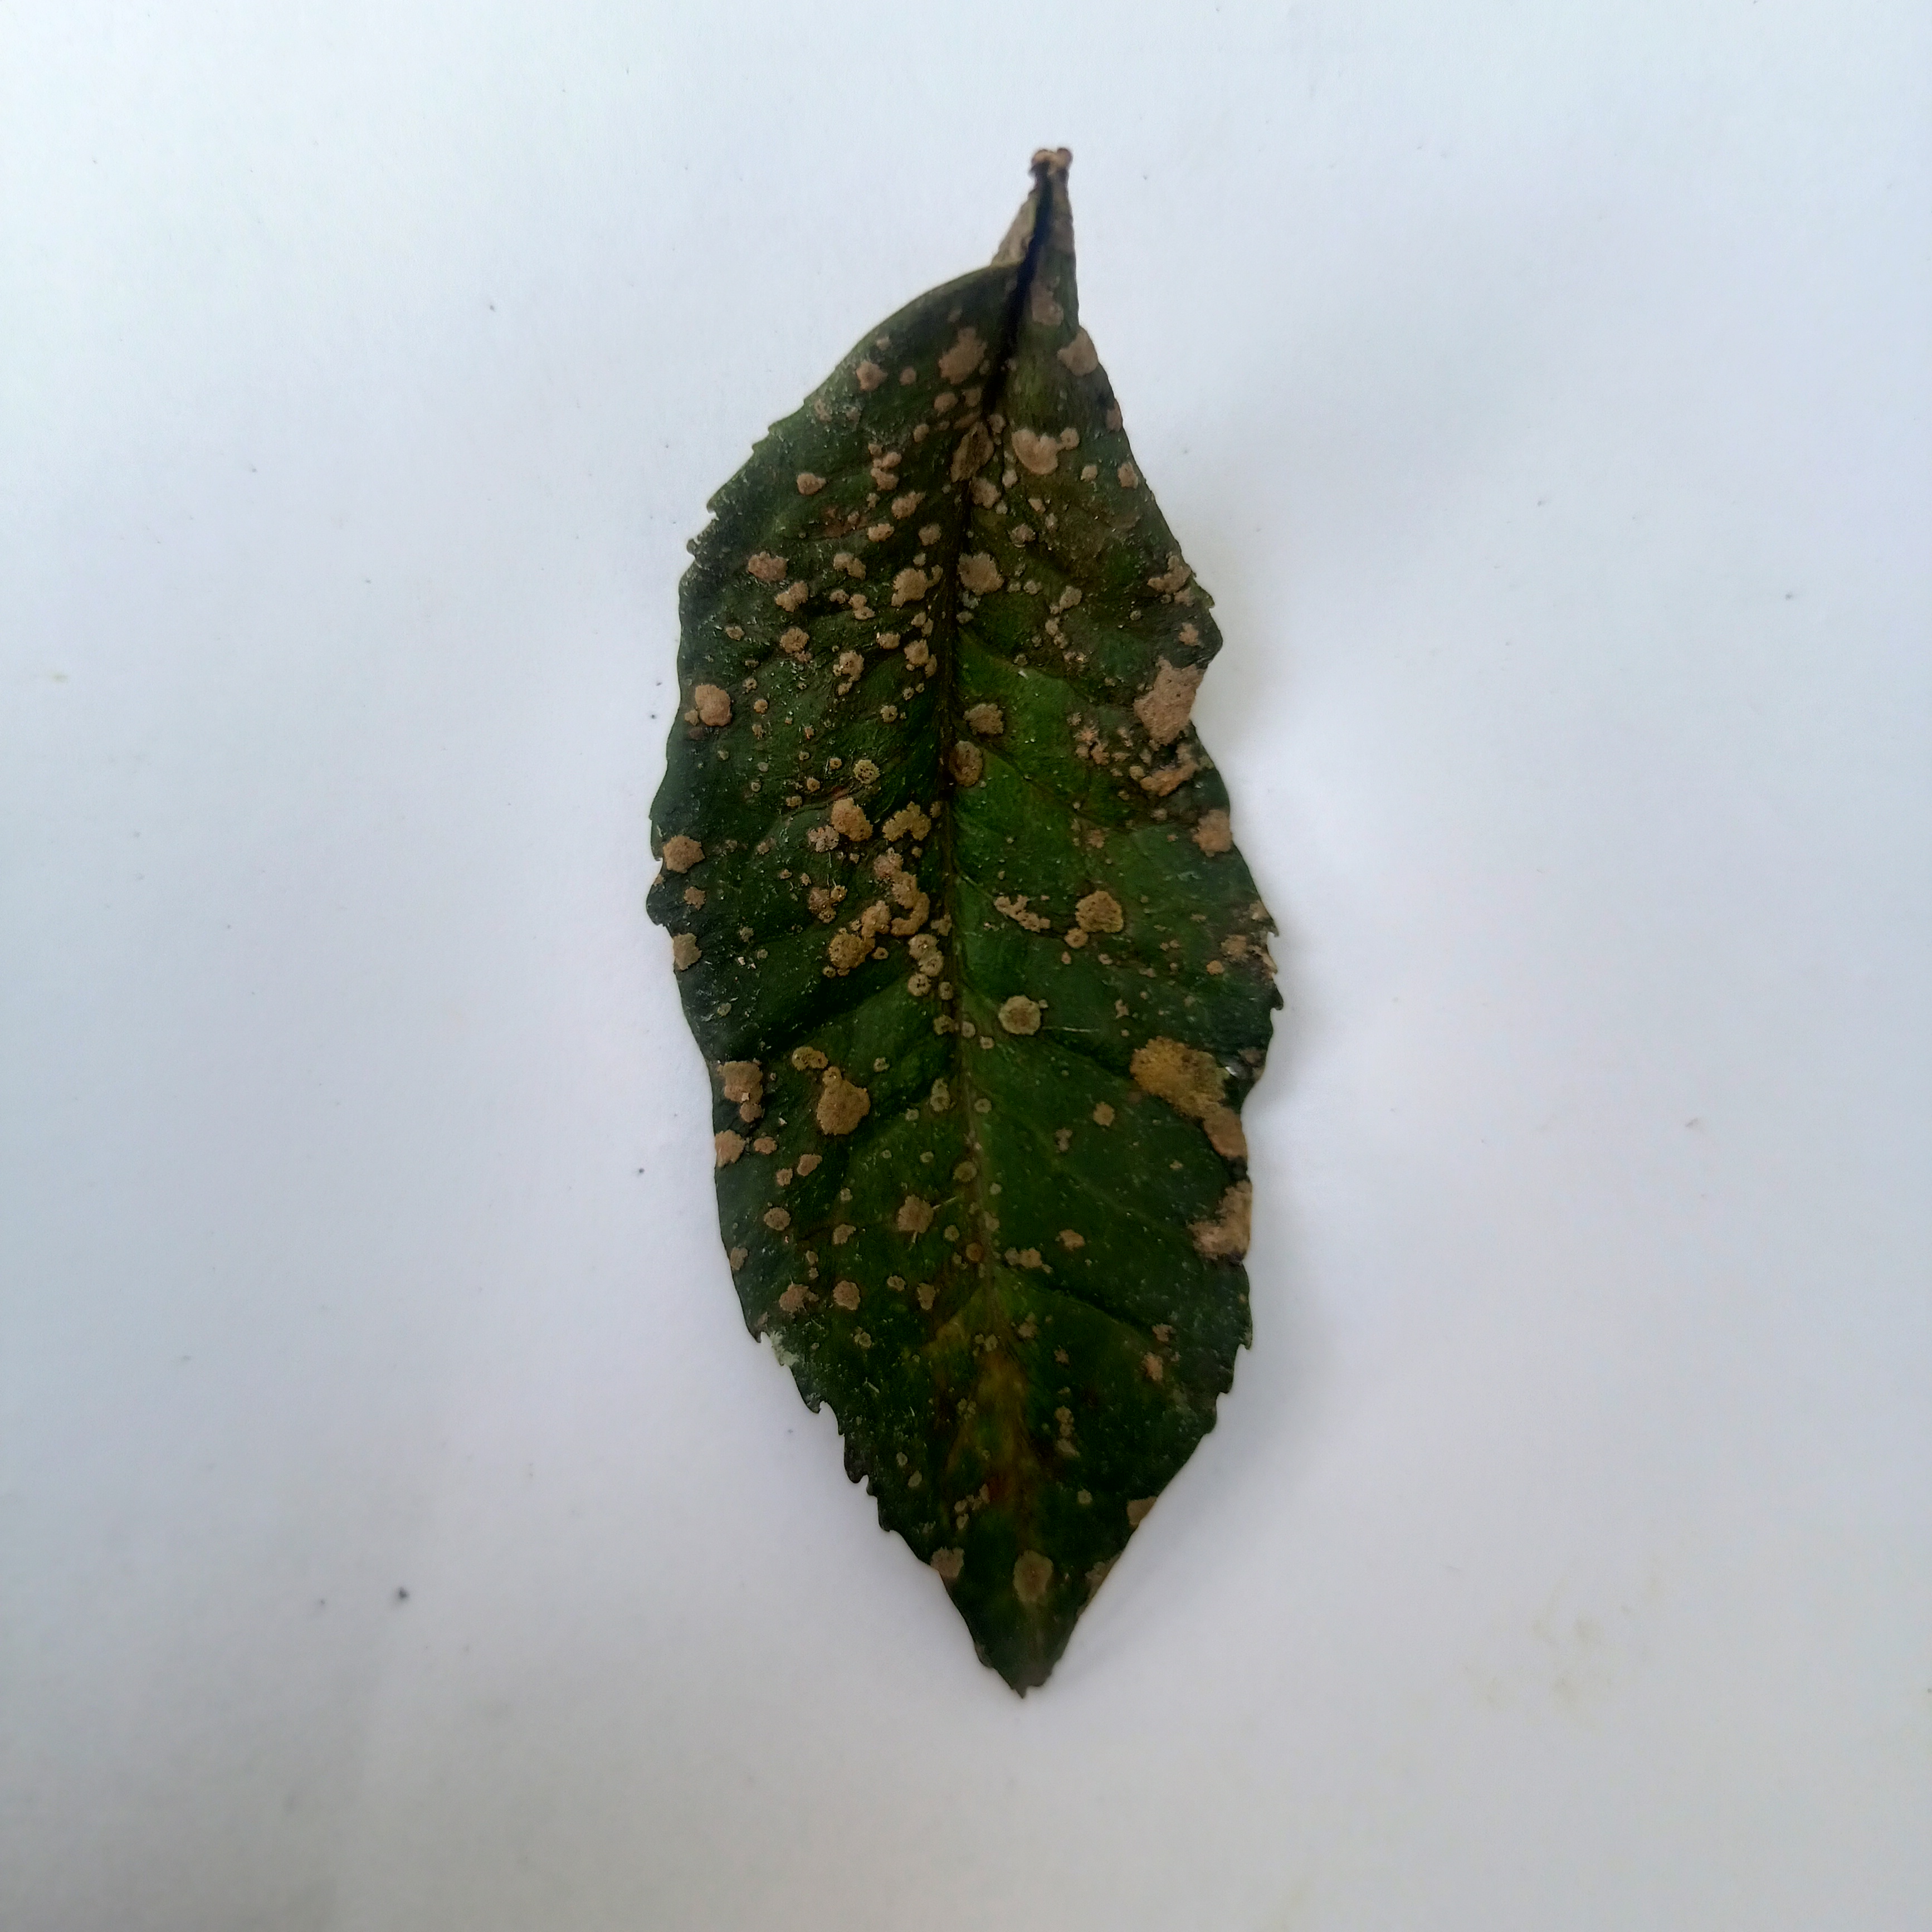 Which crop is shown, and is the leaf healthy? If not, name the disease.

tea, algal leaf
